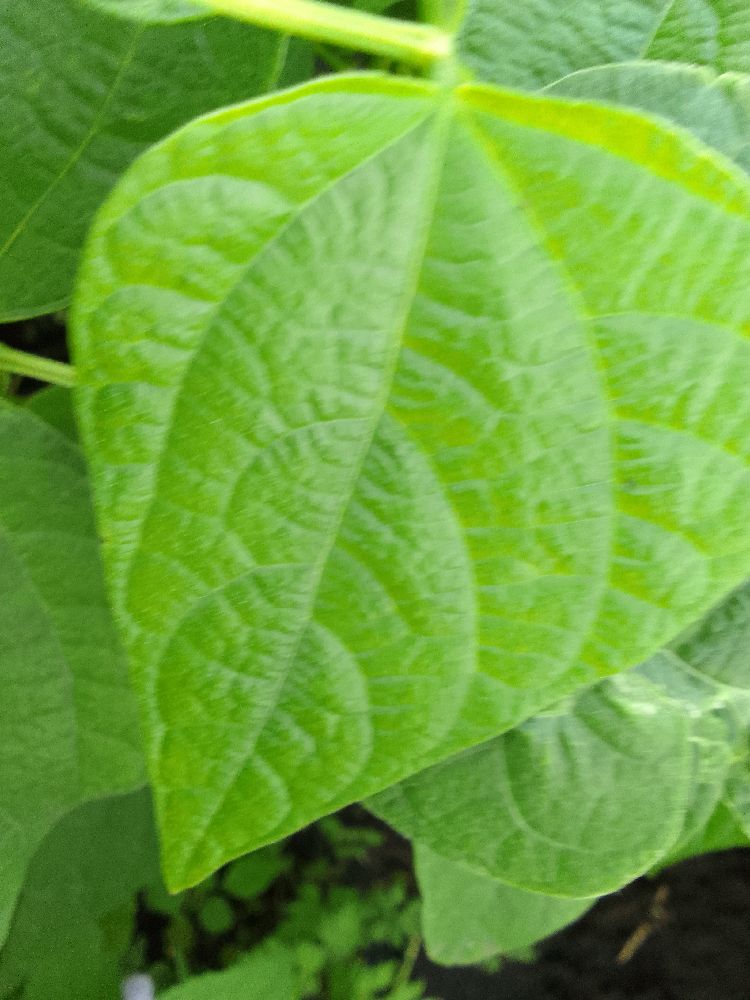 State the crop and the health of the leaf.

common bean, healthy
